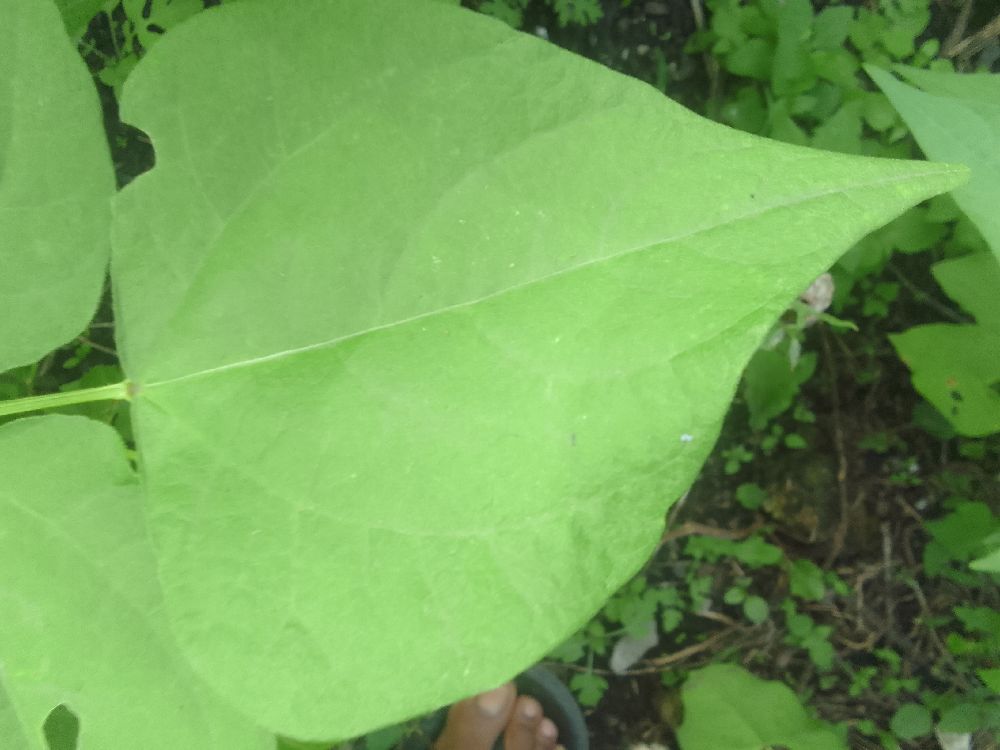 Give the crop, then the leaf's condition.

common bean, healthy
